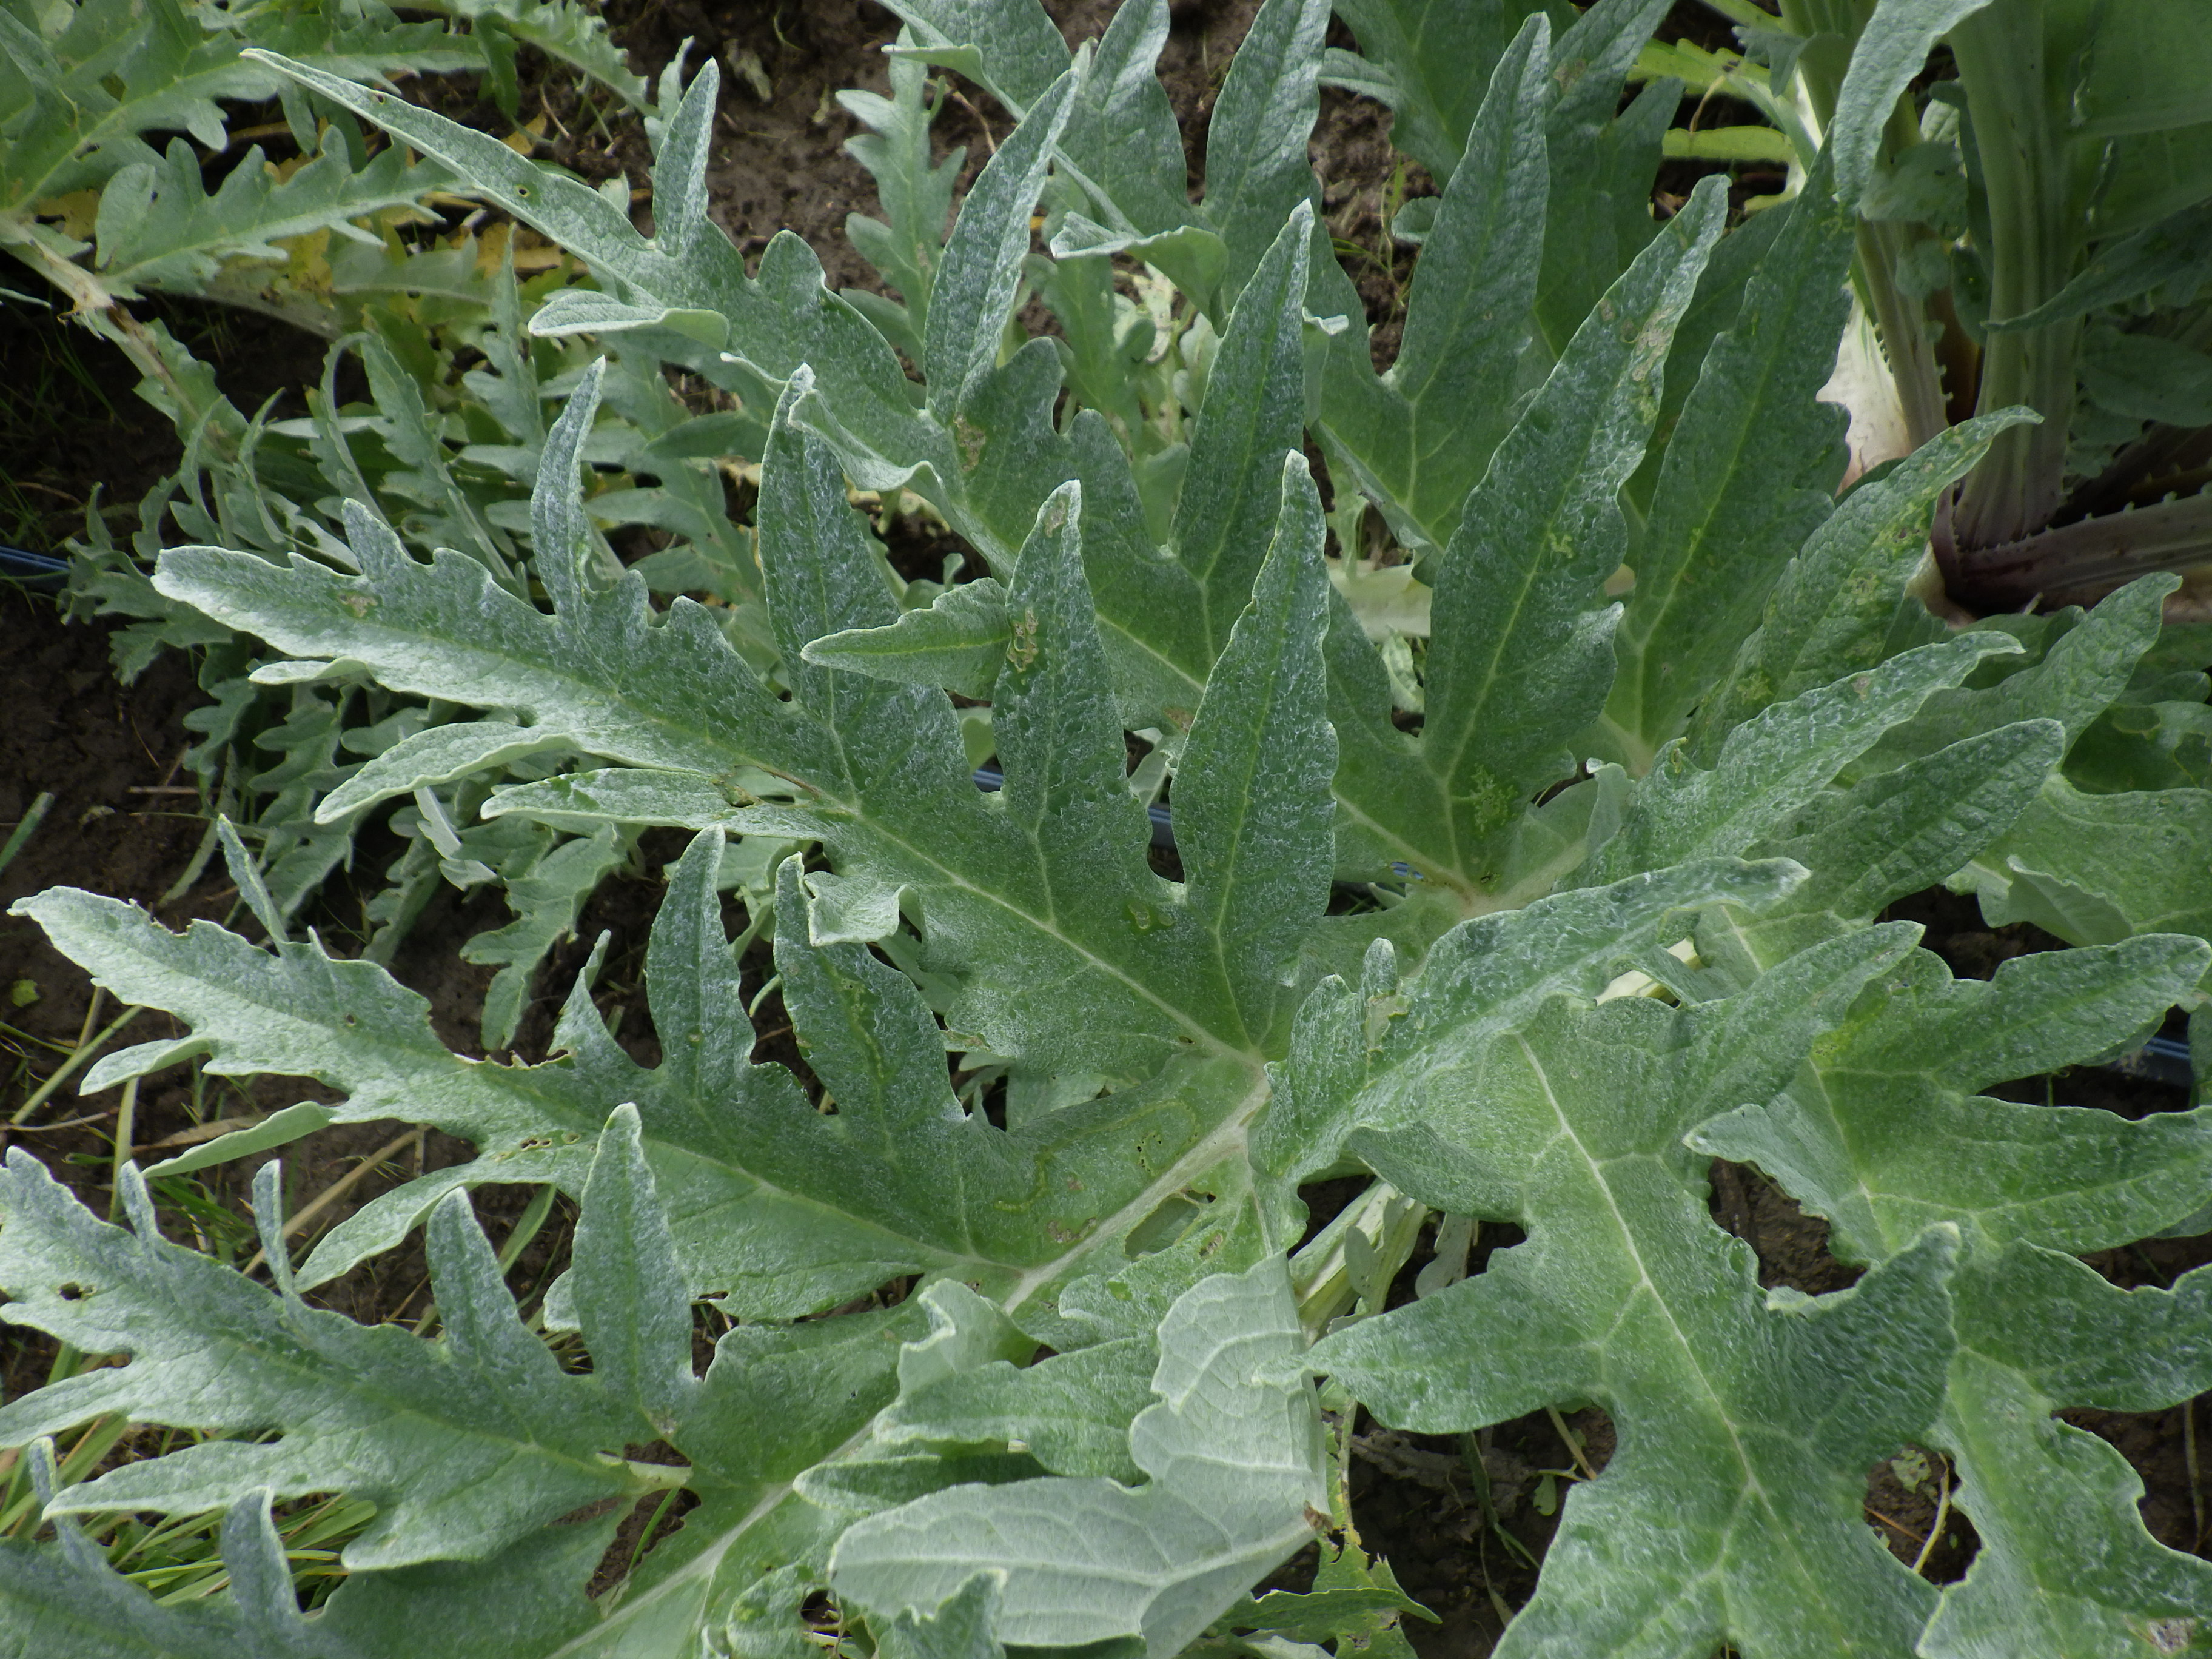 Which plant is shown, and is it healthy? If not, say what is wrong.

artichoke, phytophagous
